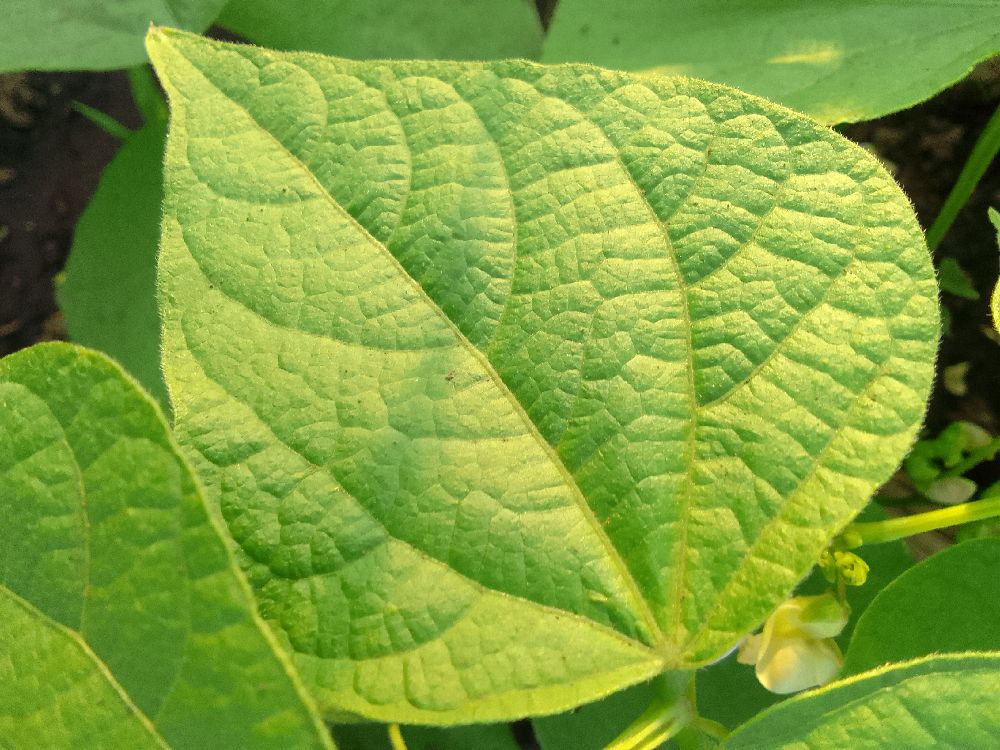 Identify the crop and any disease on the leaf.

common bean, healthy
